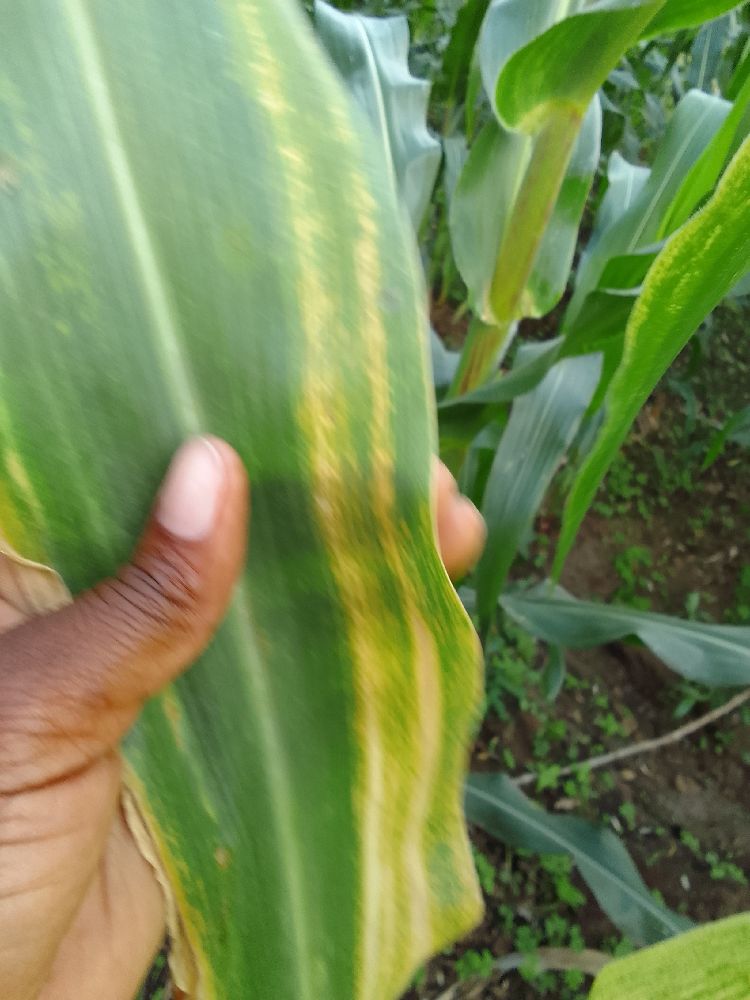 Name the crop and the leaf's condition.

maize, maize lethal necrosis
